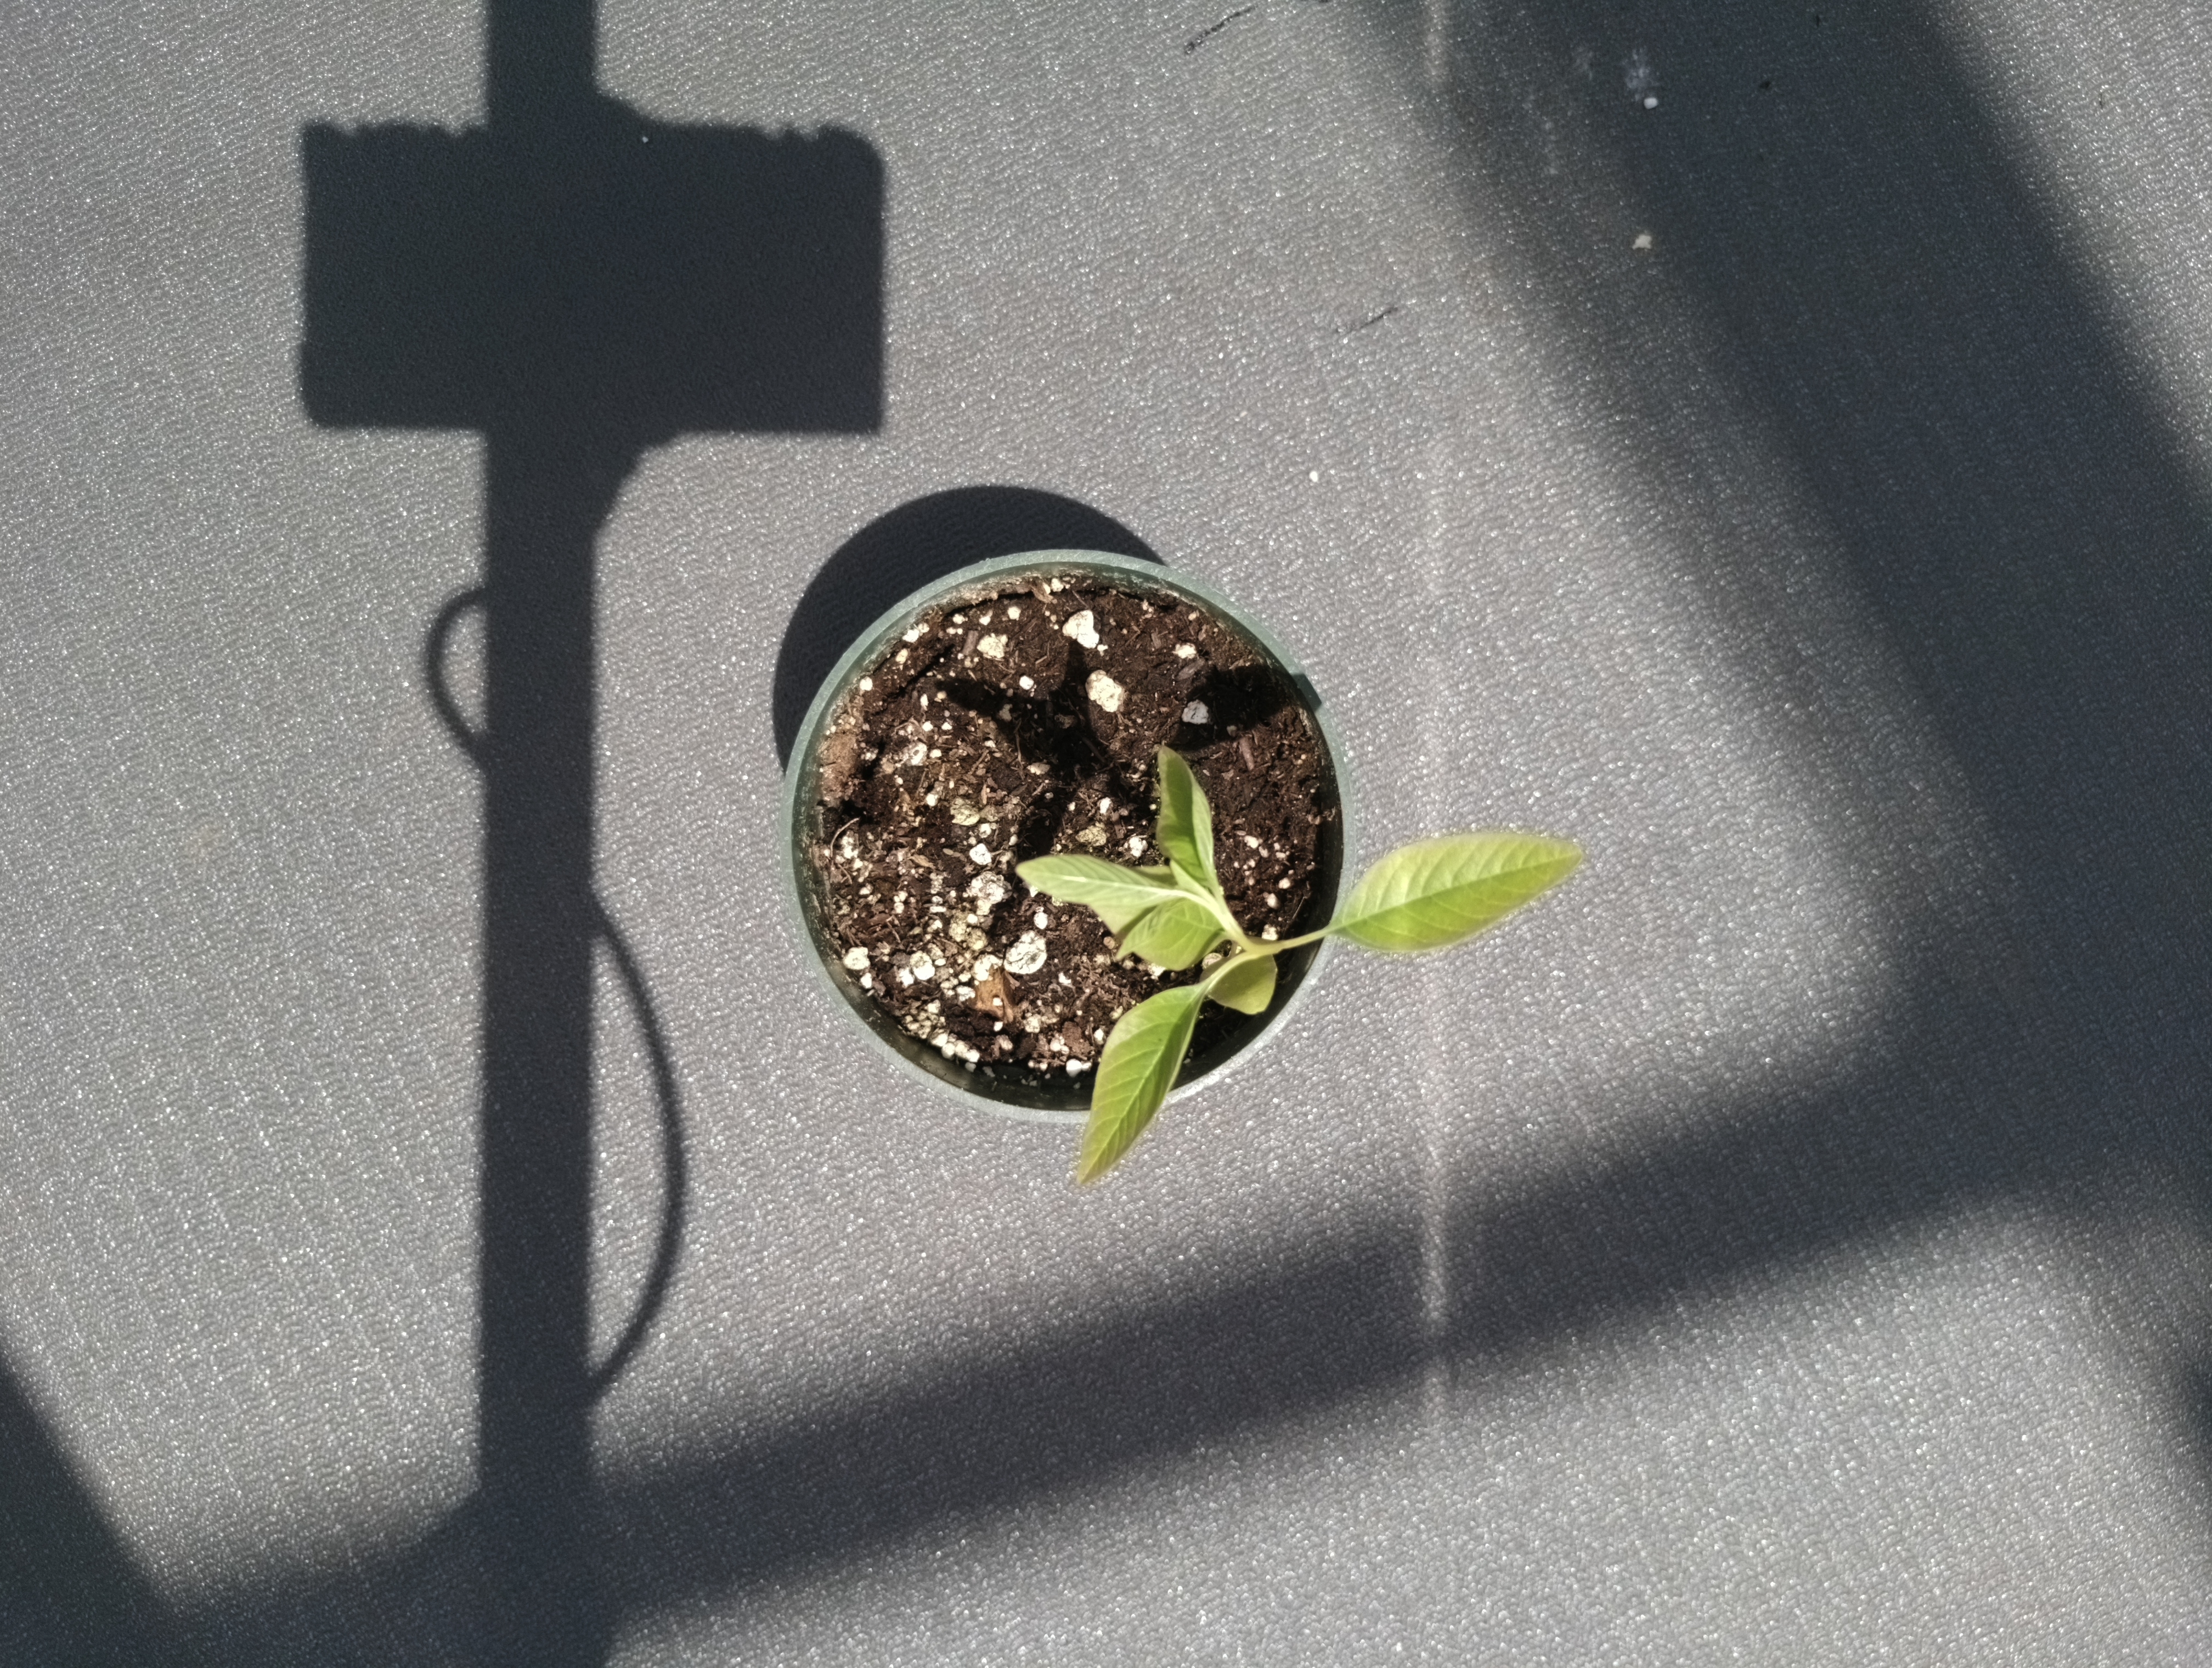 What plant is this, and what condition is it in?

waterhemp, foliar distortion
